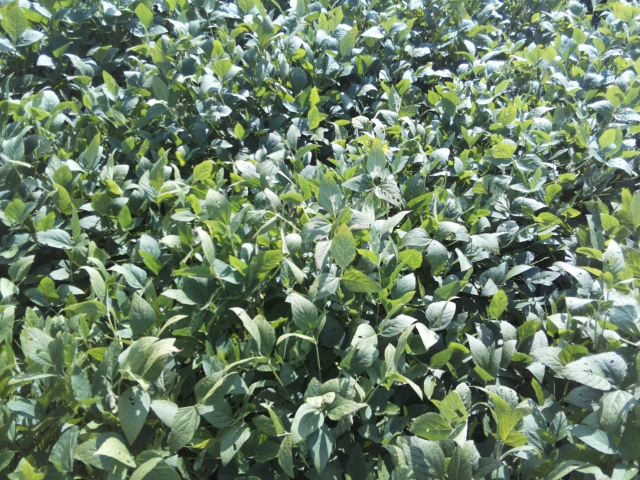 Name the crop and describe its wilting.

soybean, leaflets folding inward at secondary pulvinus with no turgor loss in leaflets or petioles
